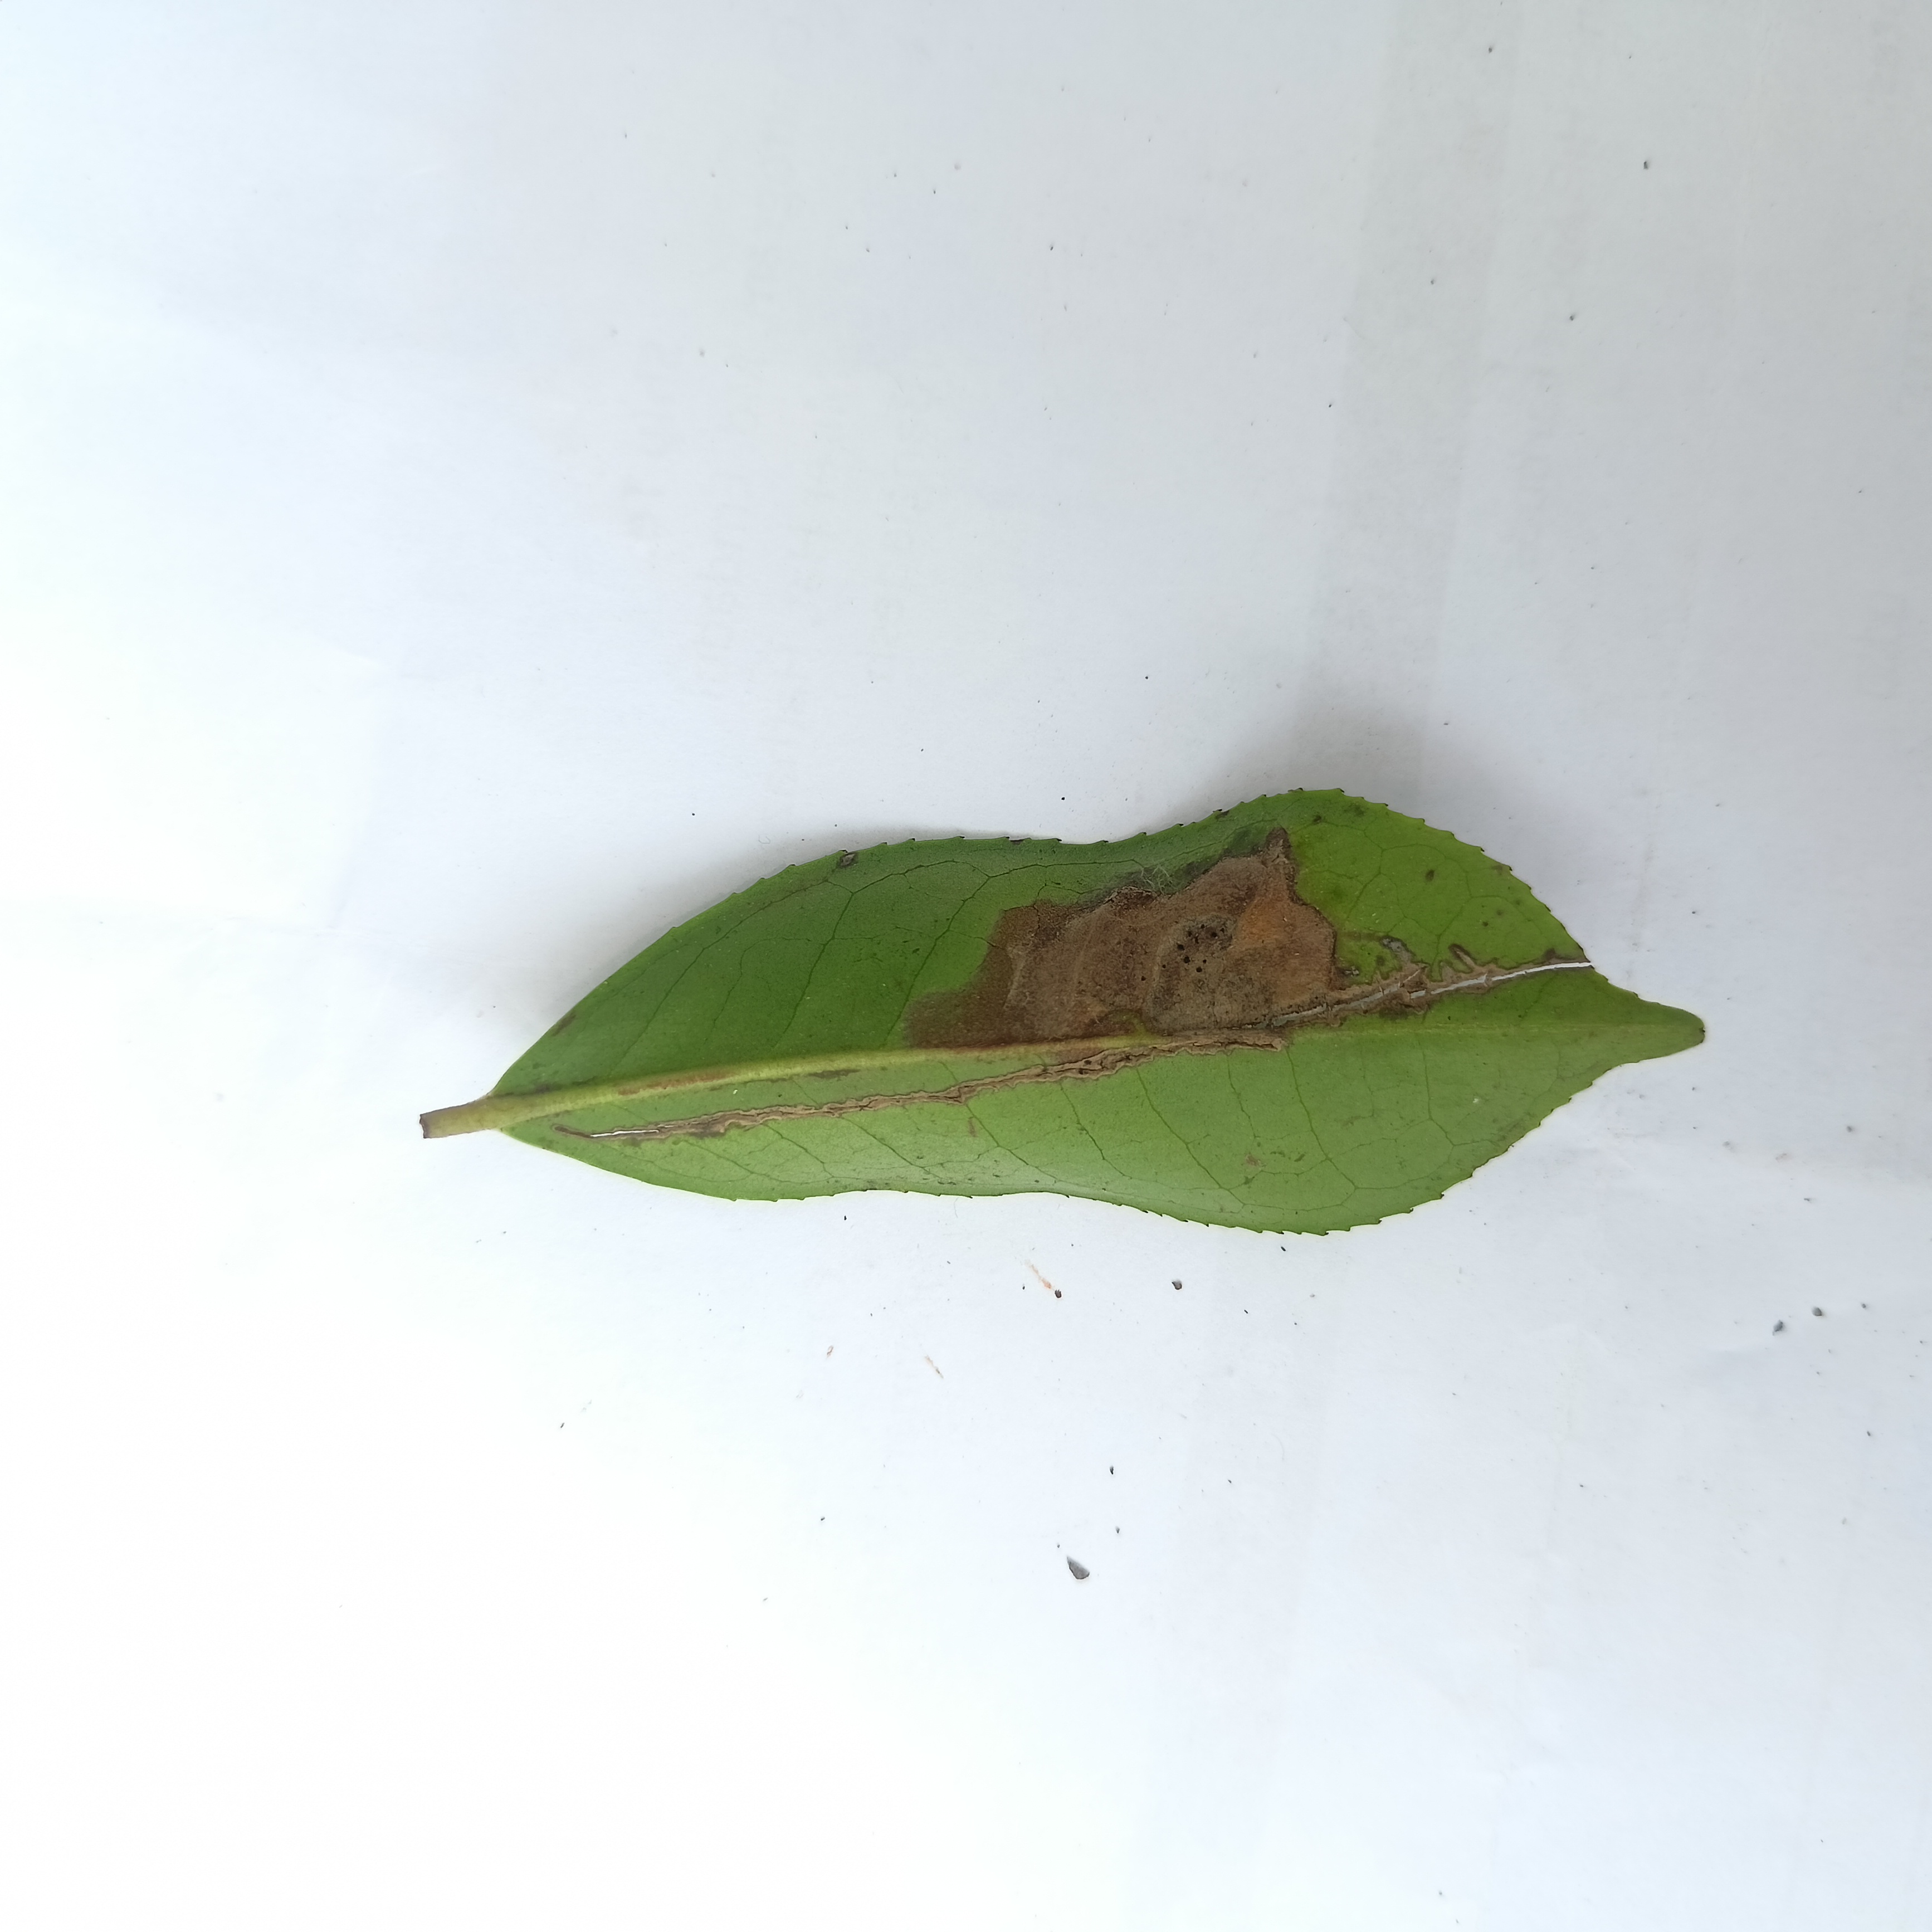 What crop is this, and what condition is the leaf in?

tea, brown blight
